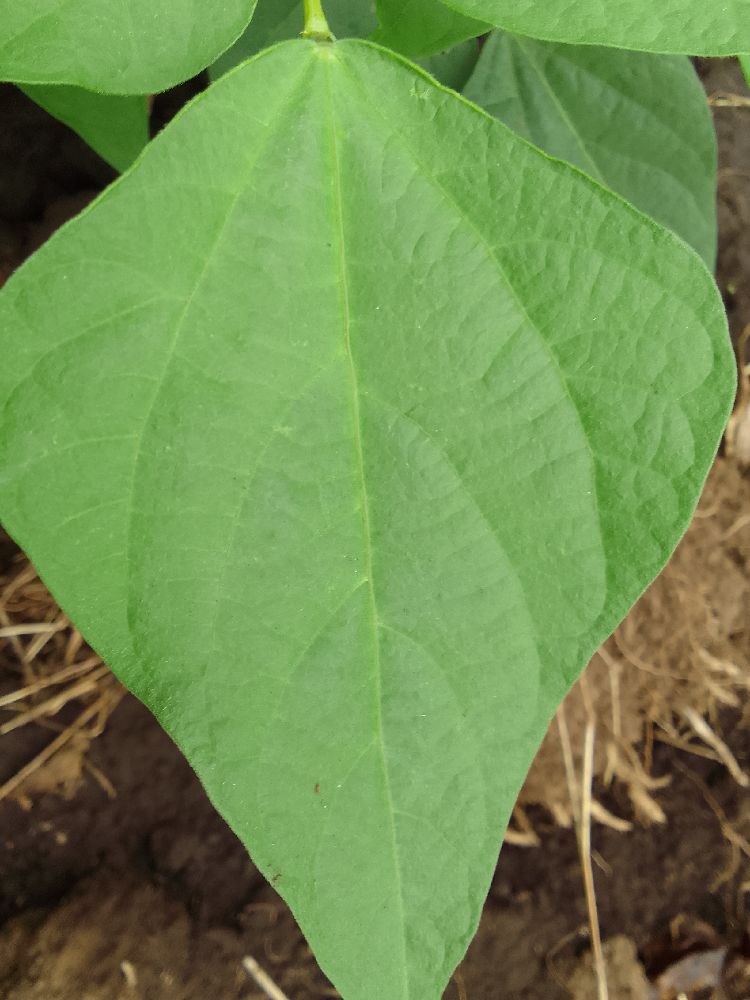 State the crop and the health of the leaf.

common bean, healthy
